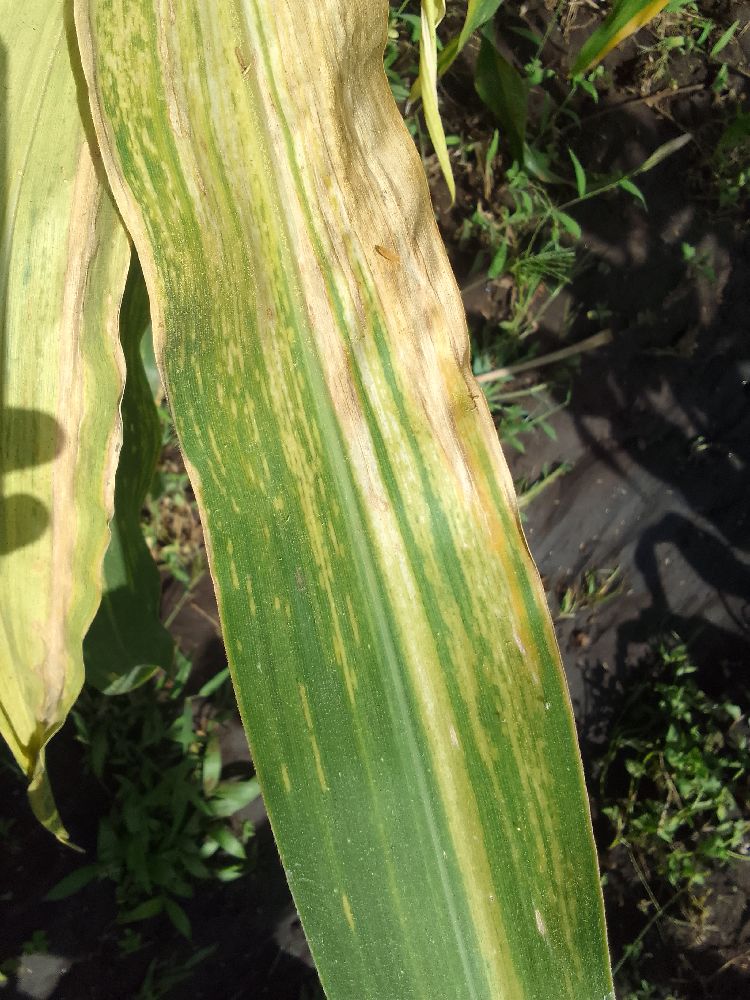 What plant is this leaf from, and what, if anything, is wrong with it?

maize, maize lethal necrosis
